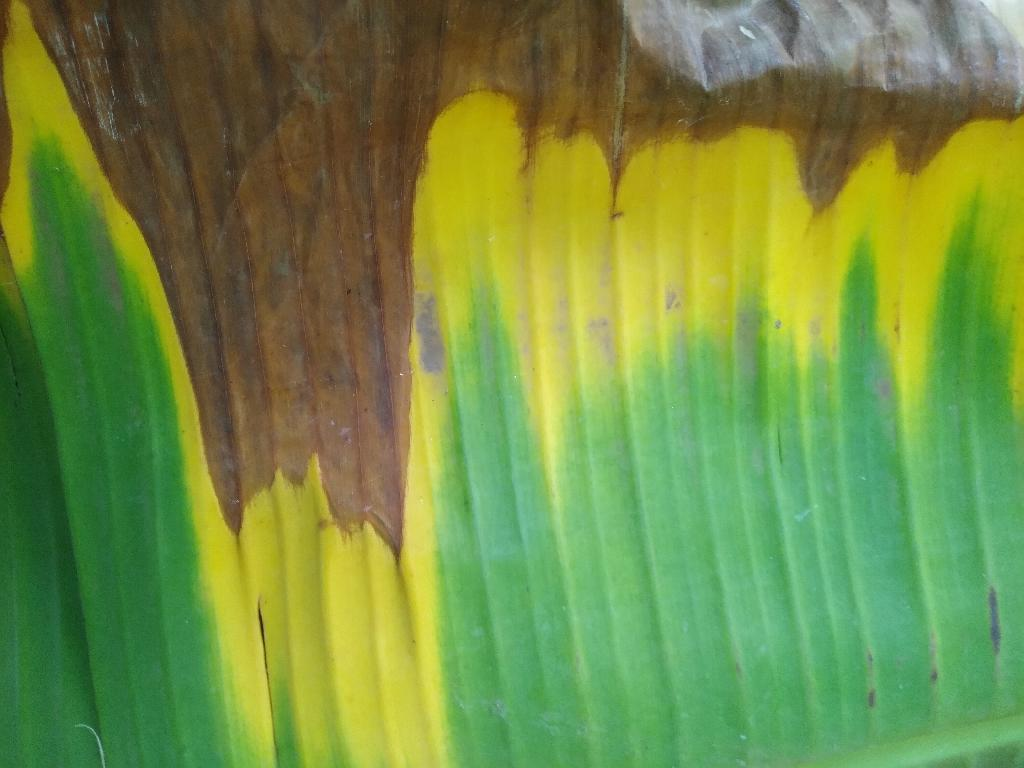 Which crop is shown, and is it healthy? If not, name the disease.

banana, fusarium wilt race 1
